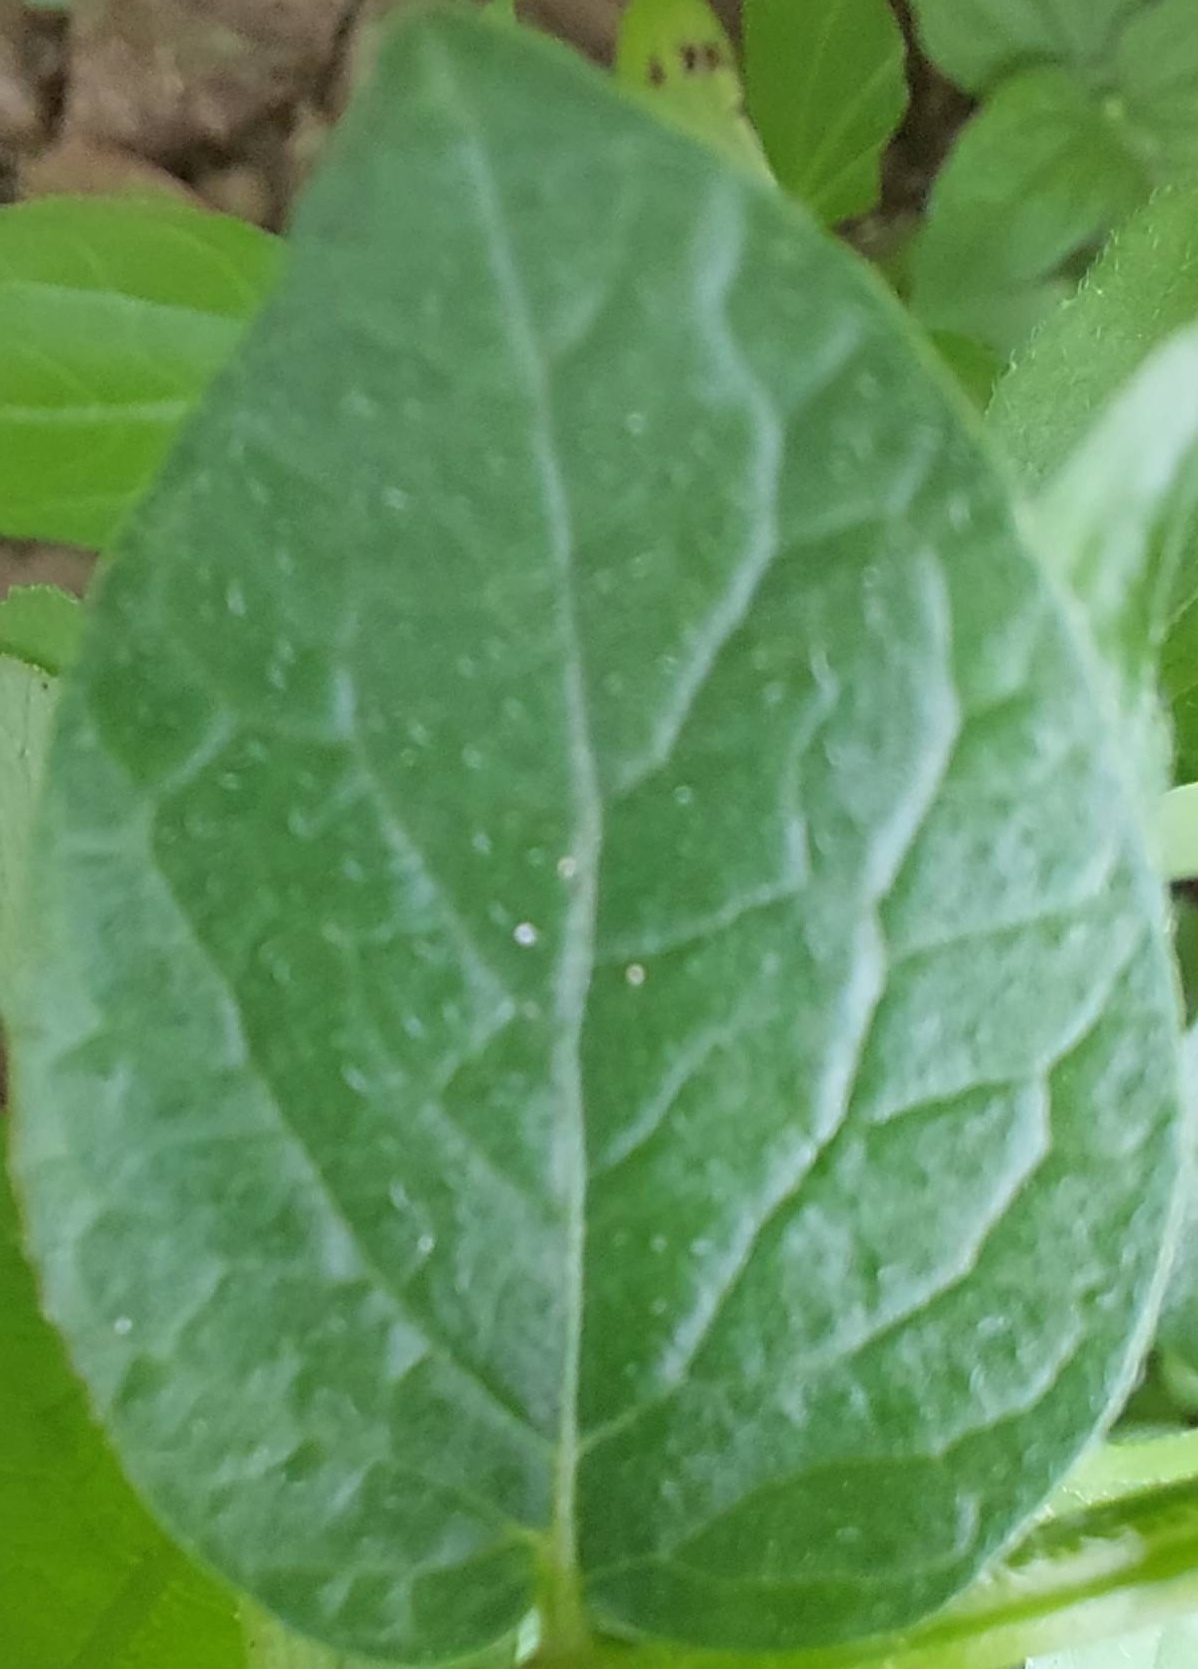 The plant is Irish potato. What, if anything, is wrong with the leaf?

healthy
